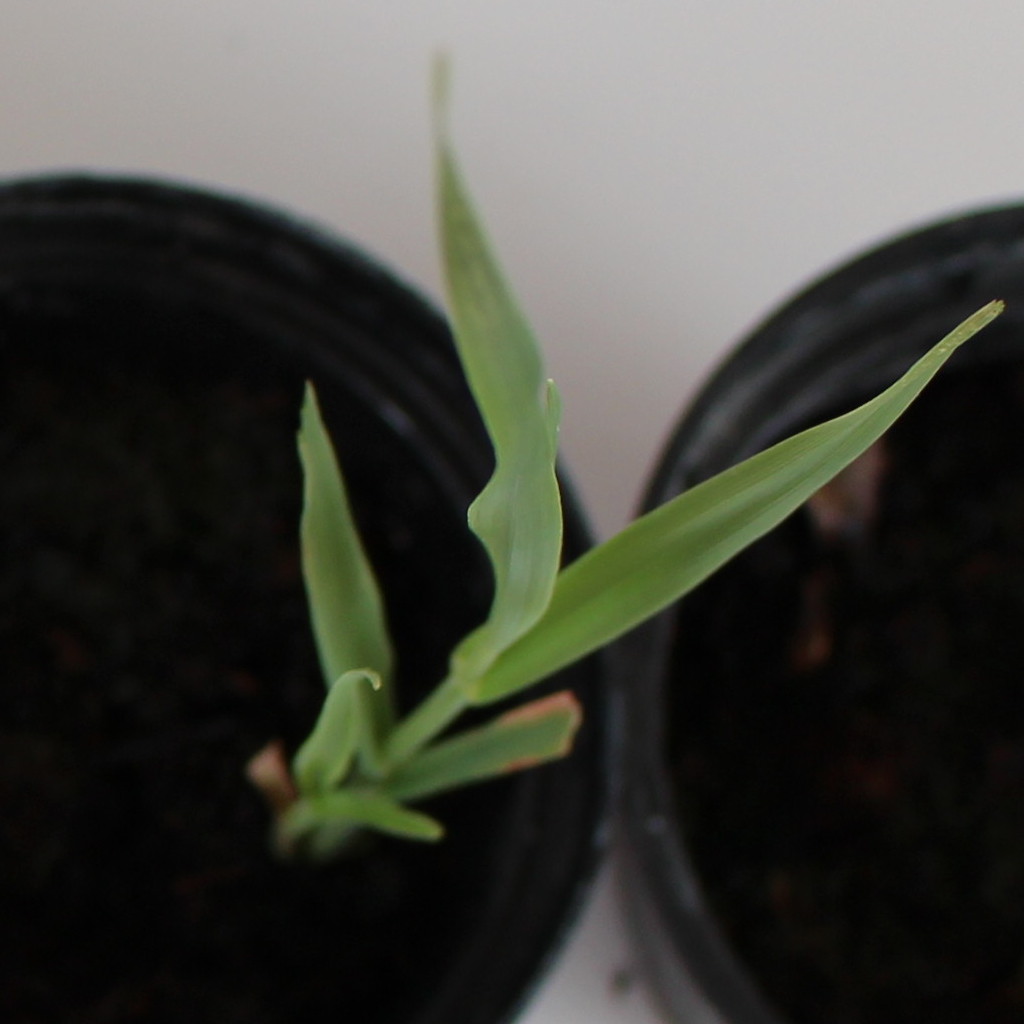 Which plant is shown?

Avena sterilis
